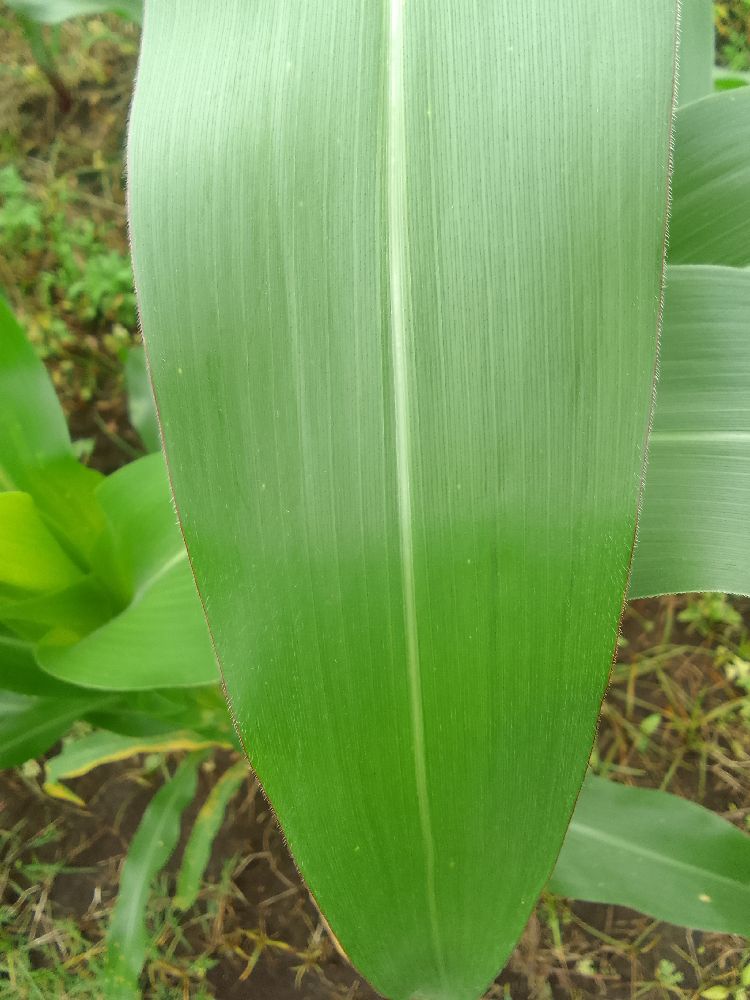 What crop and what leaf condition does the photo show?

maize, healthy
